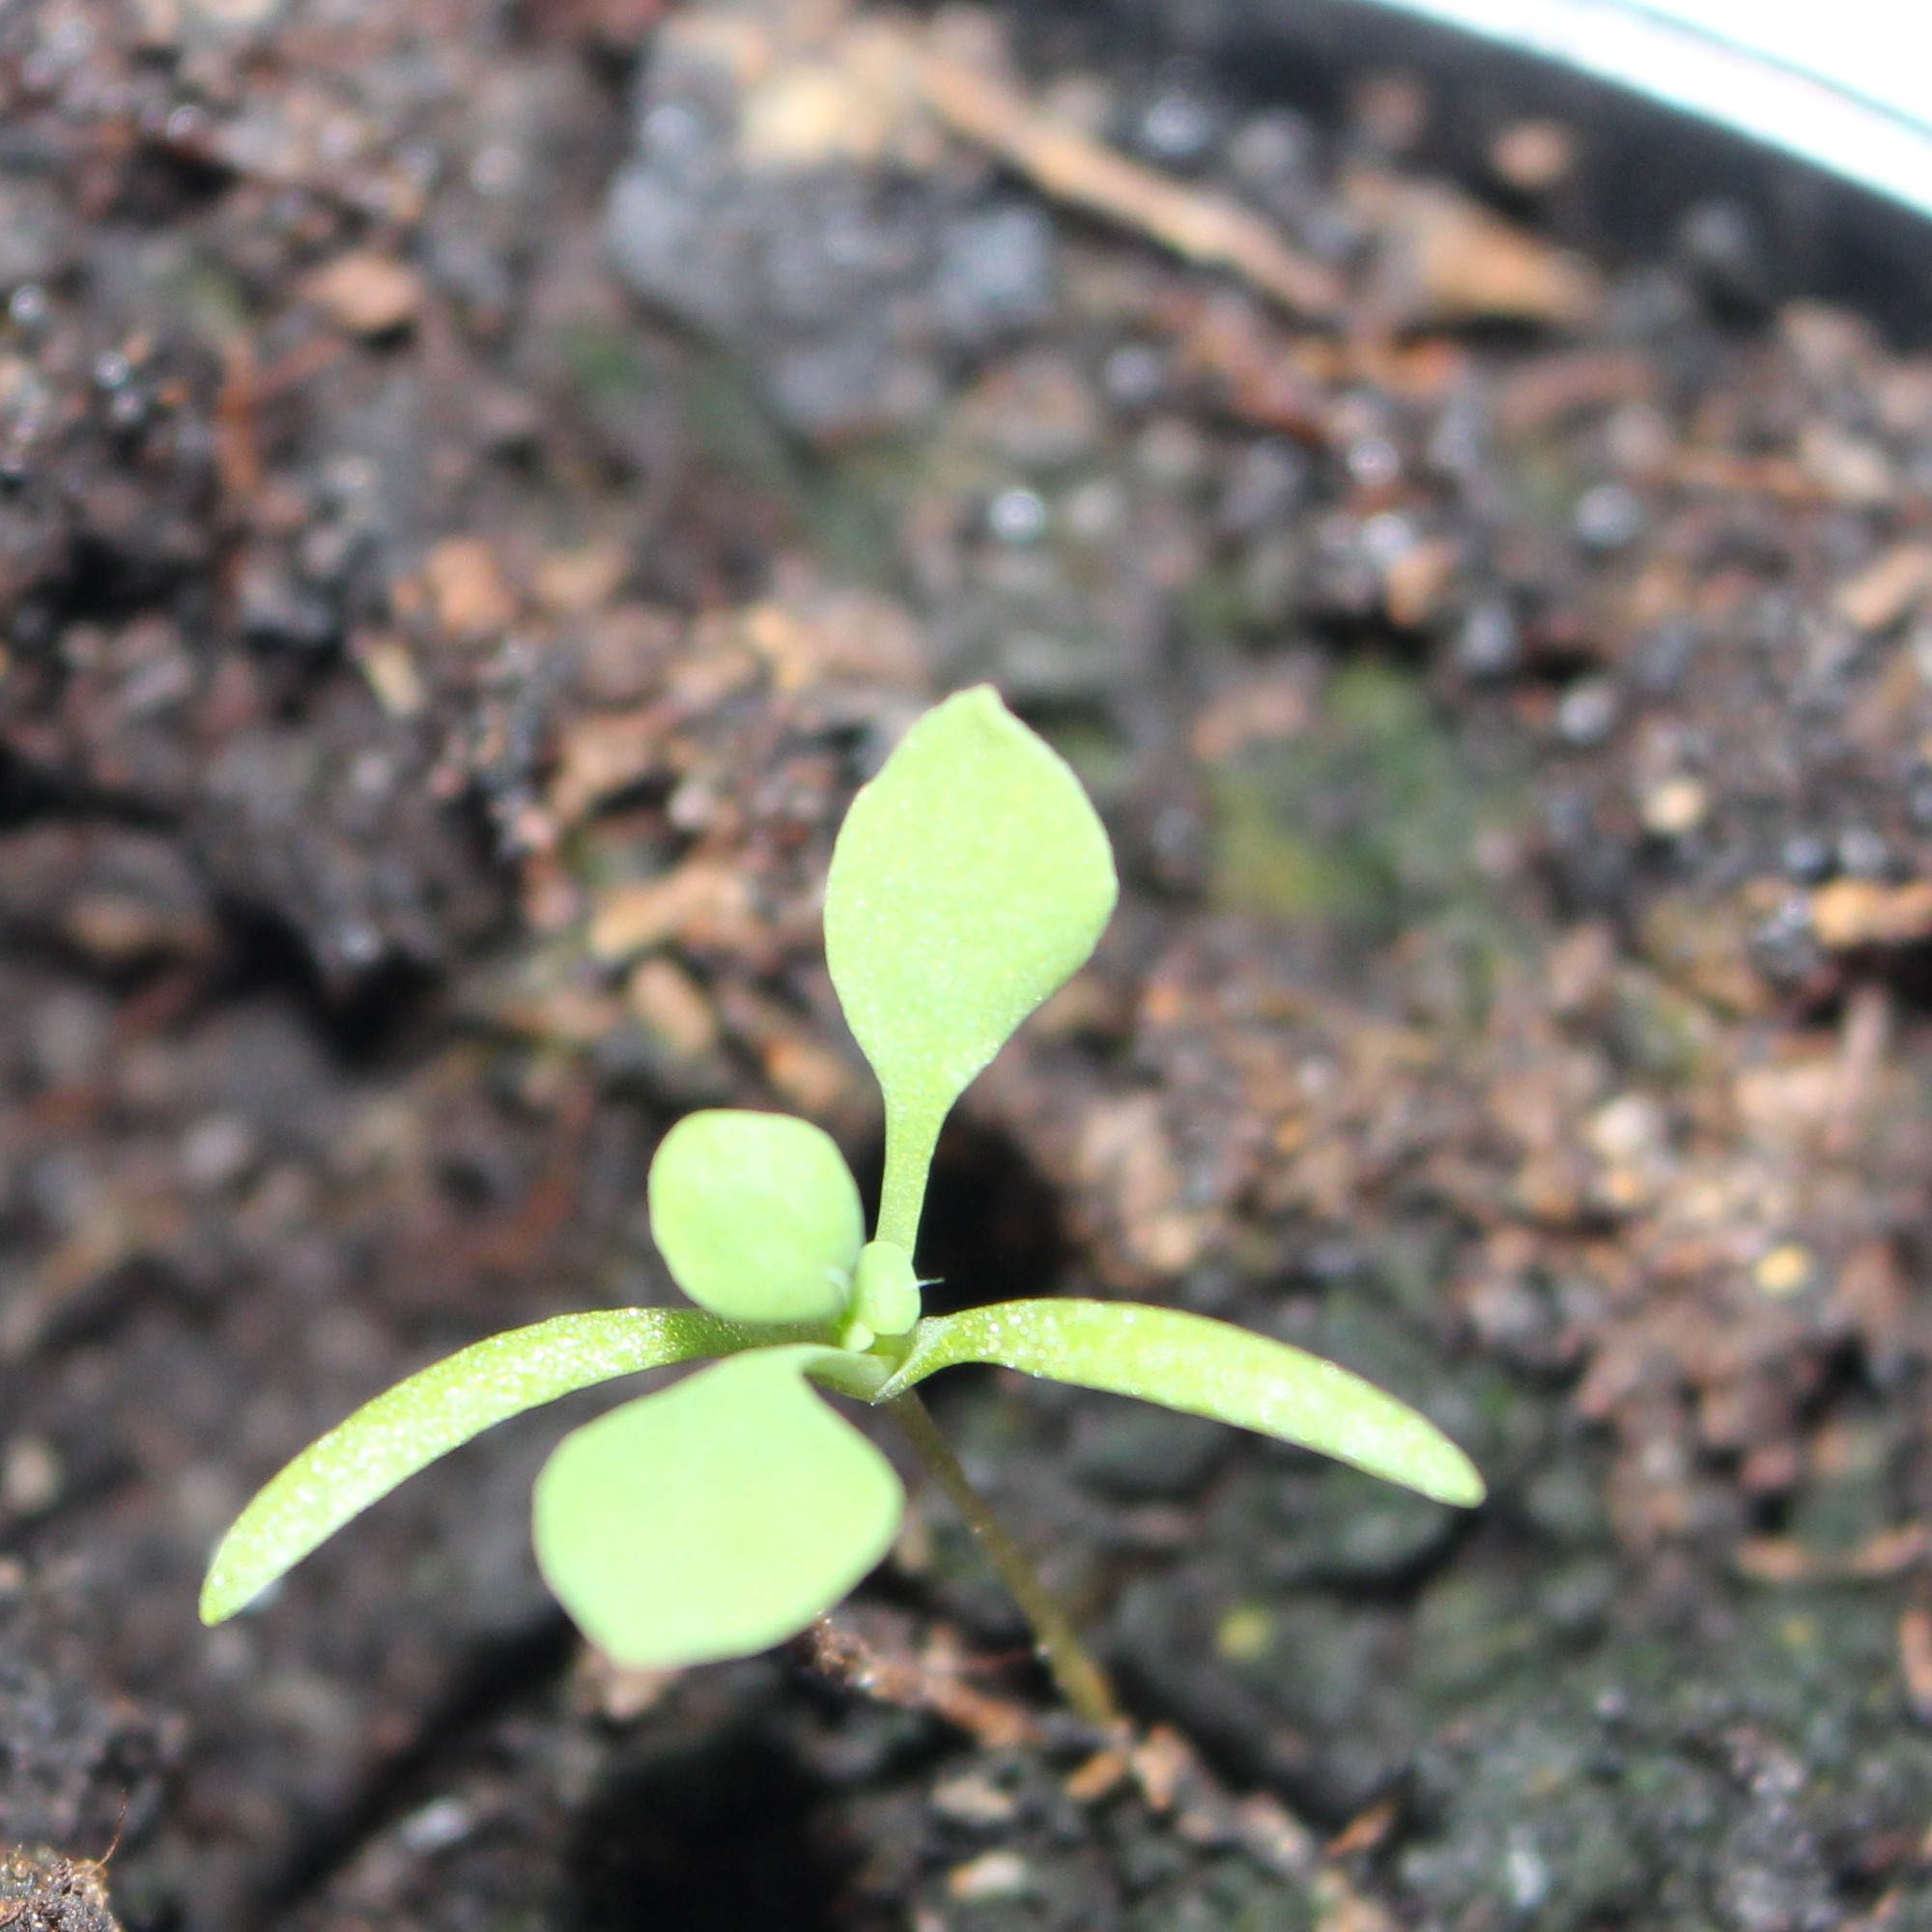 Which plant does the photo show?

Papaver rhoeas
